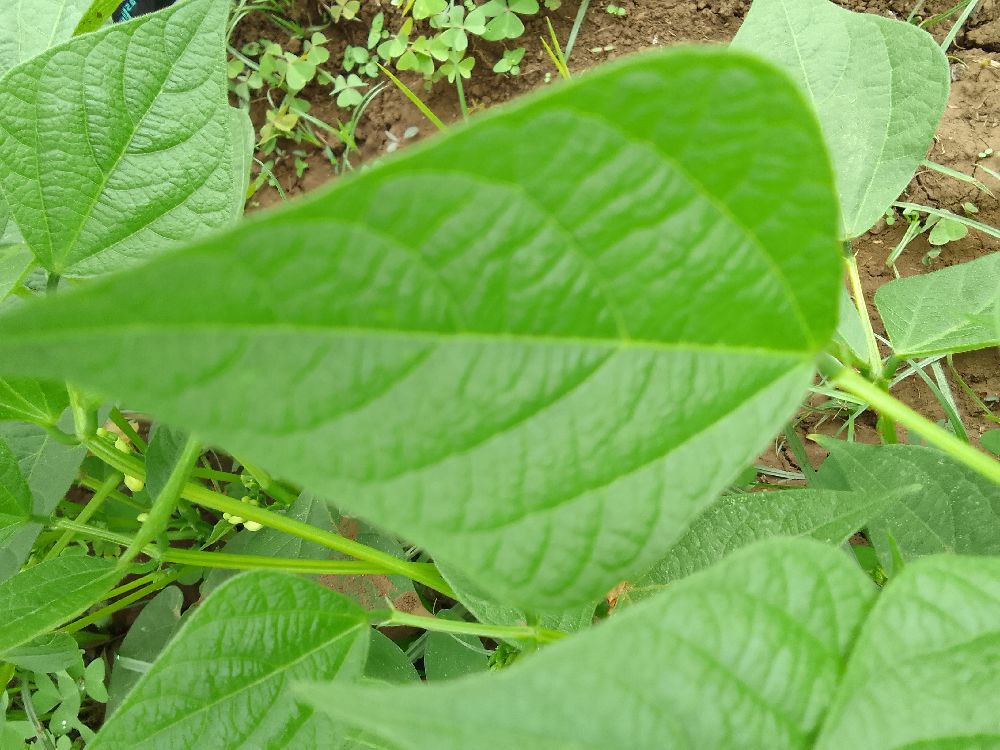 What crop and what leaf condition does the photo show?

common bean, healthy
